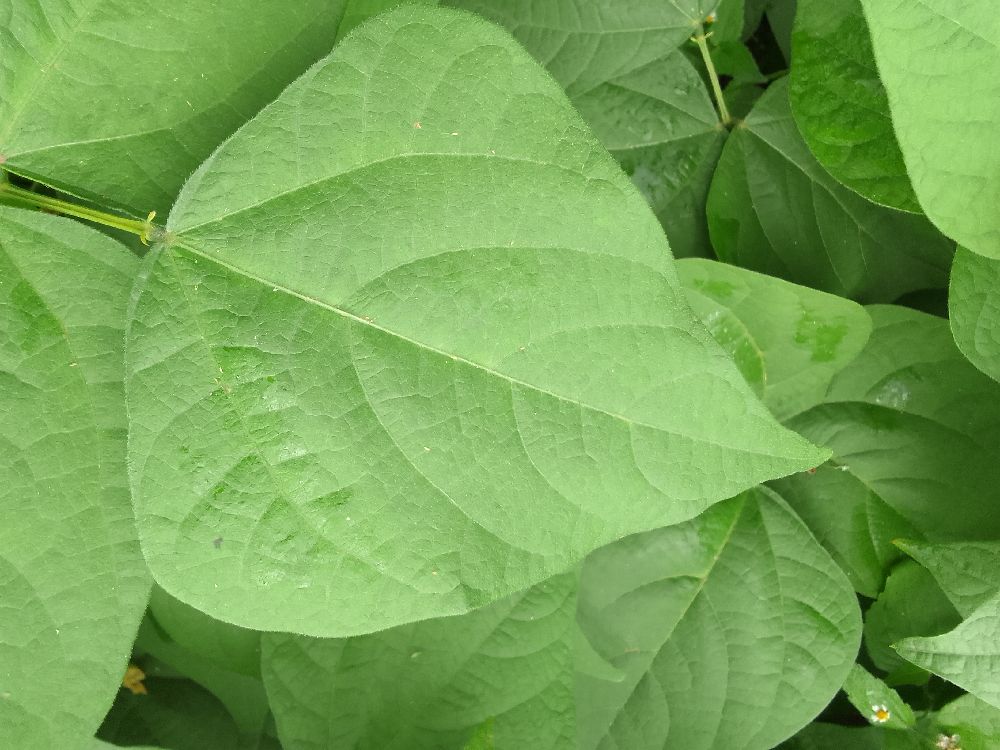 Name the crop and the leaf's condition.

common bean, healthy
